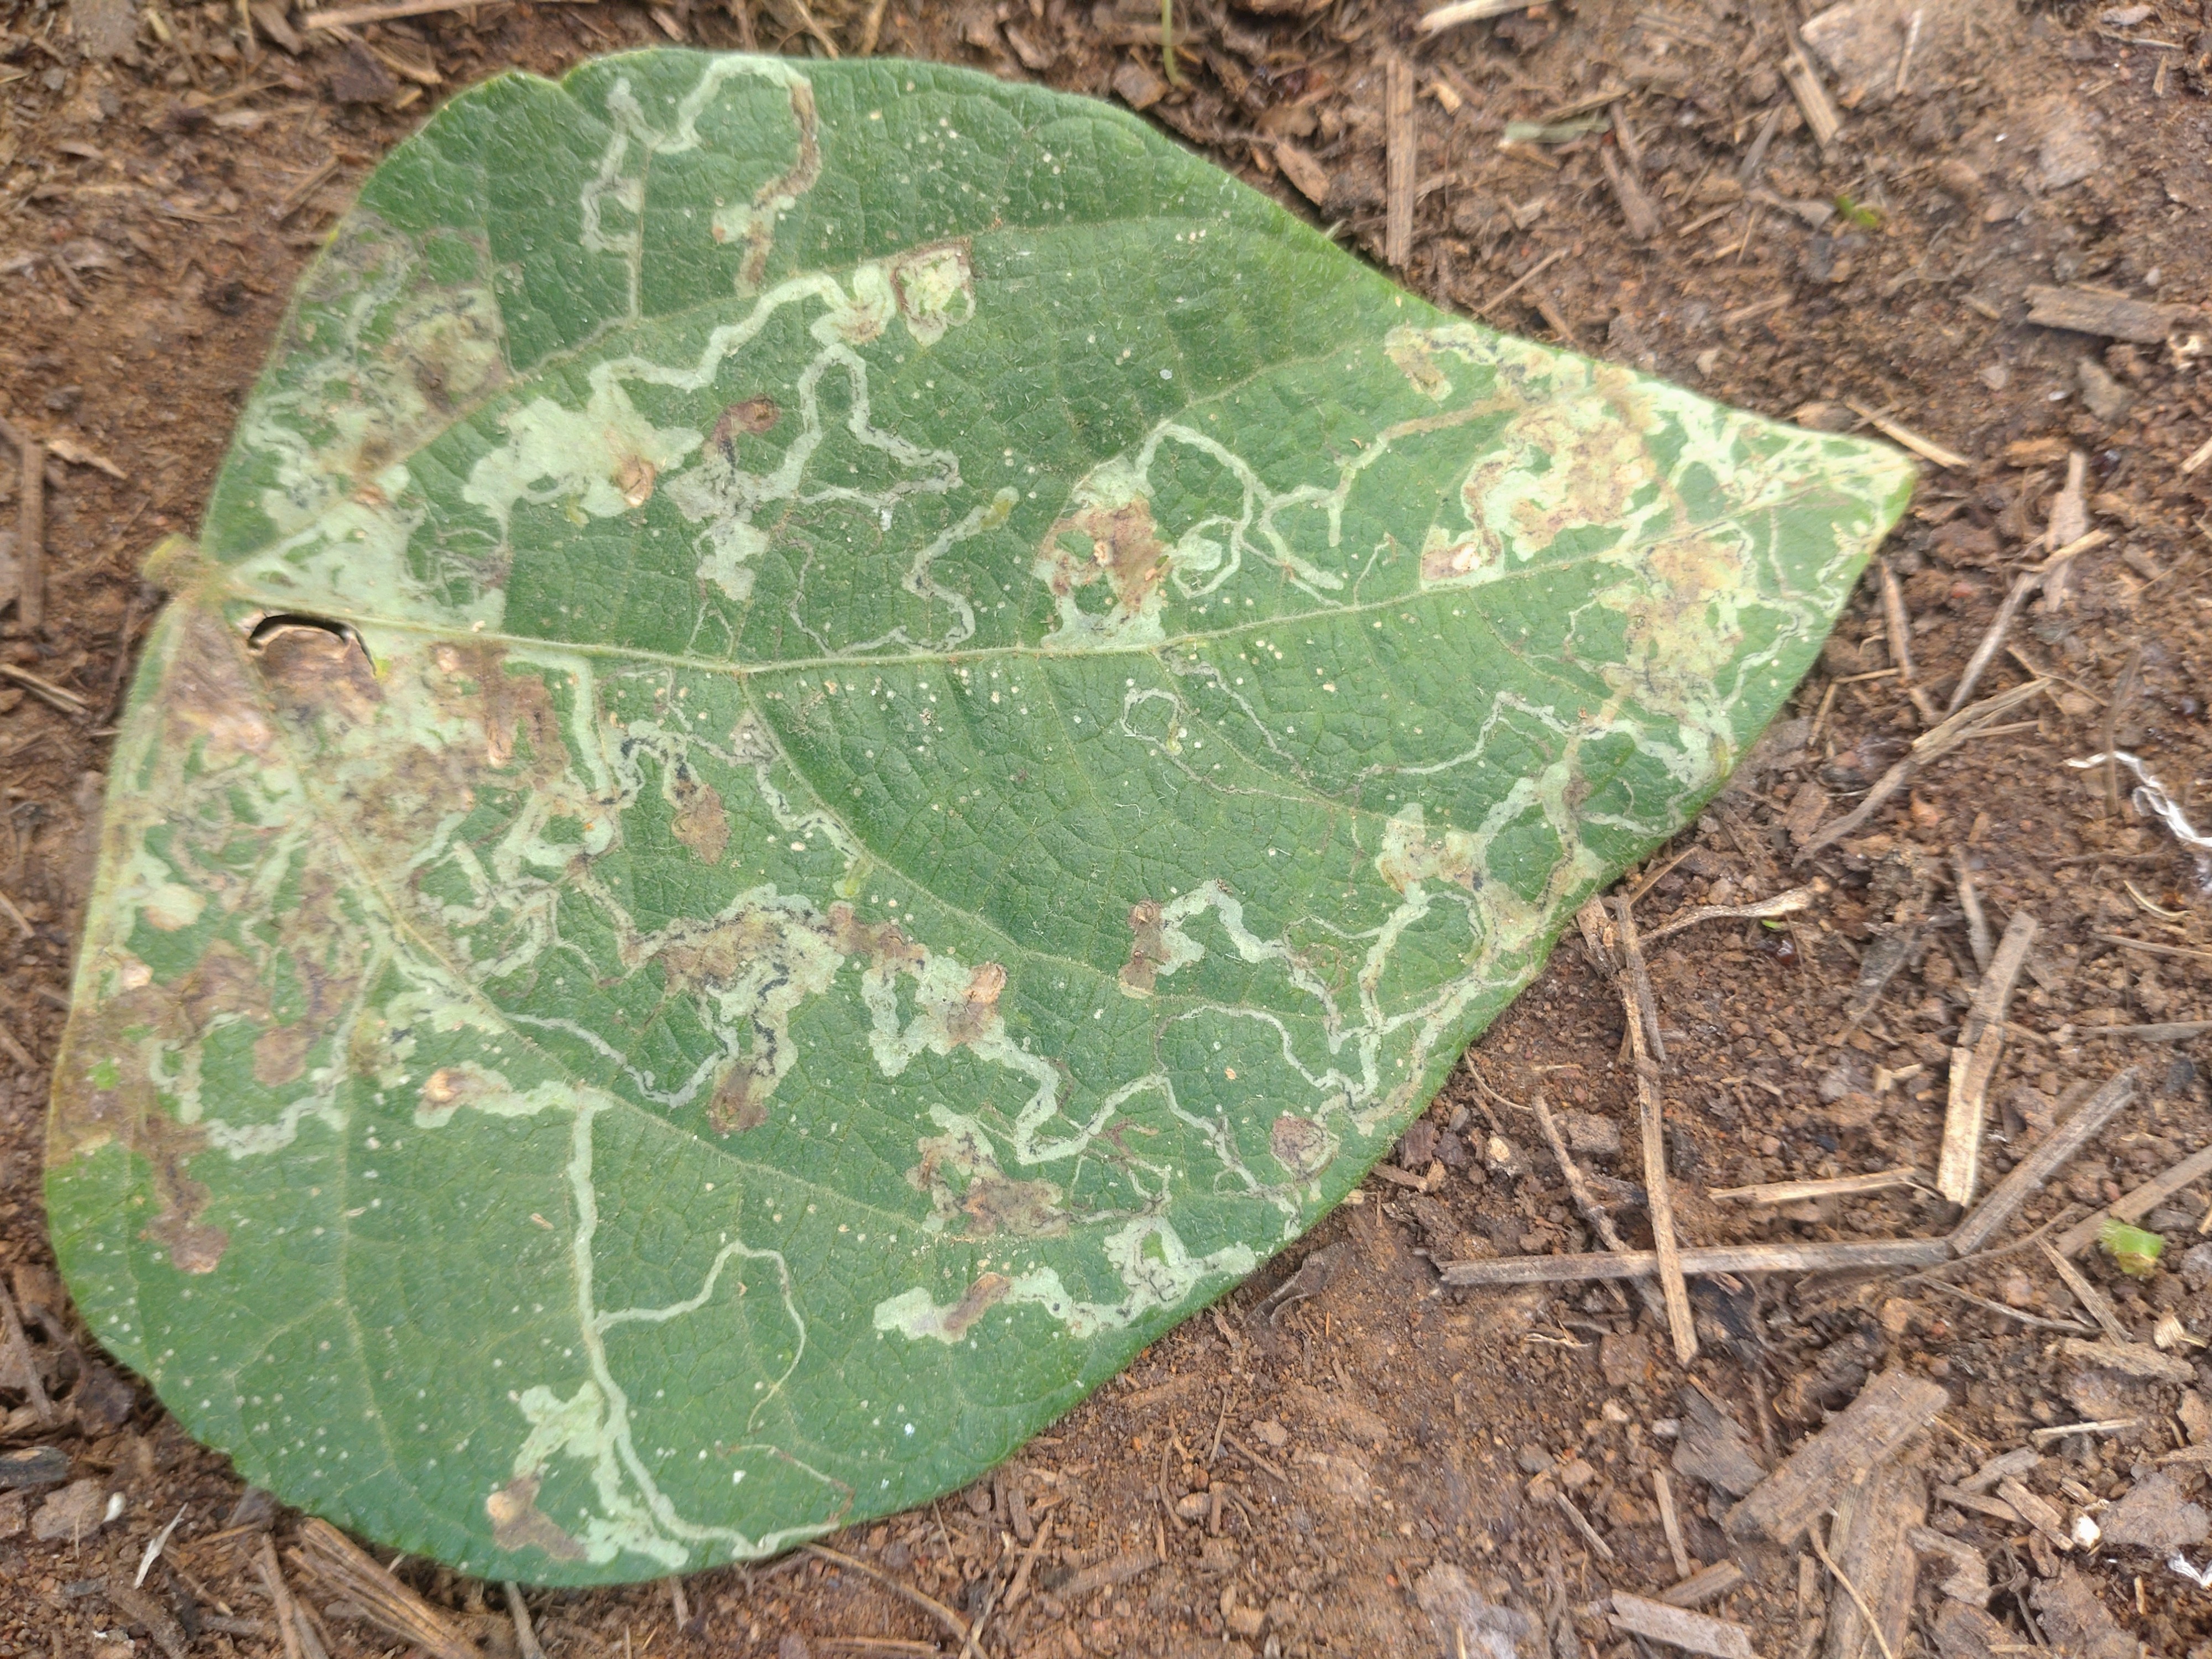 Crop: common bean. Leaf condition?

anthracnose
